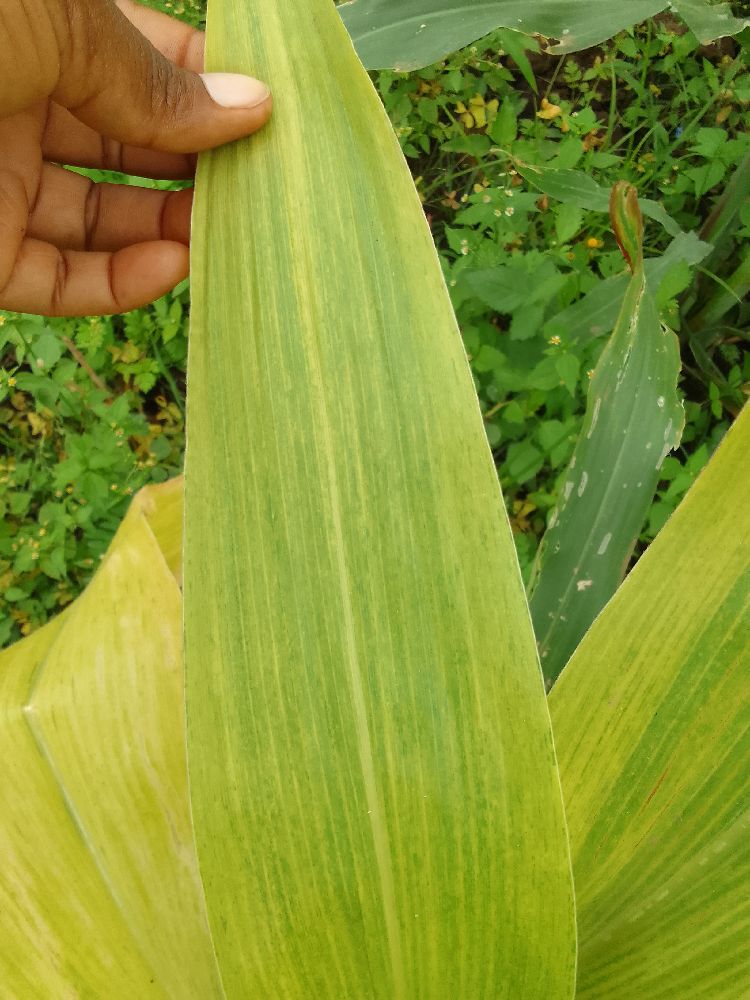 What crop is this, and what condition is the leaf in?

maize, maize lethal necrosis
